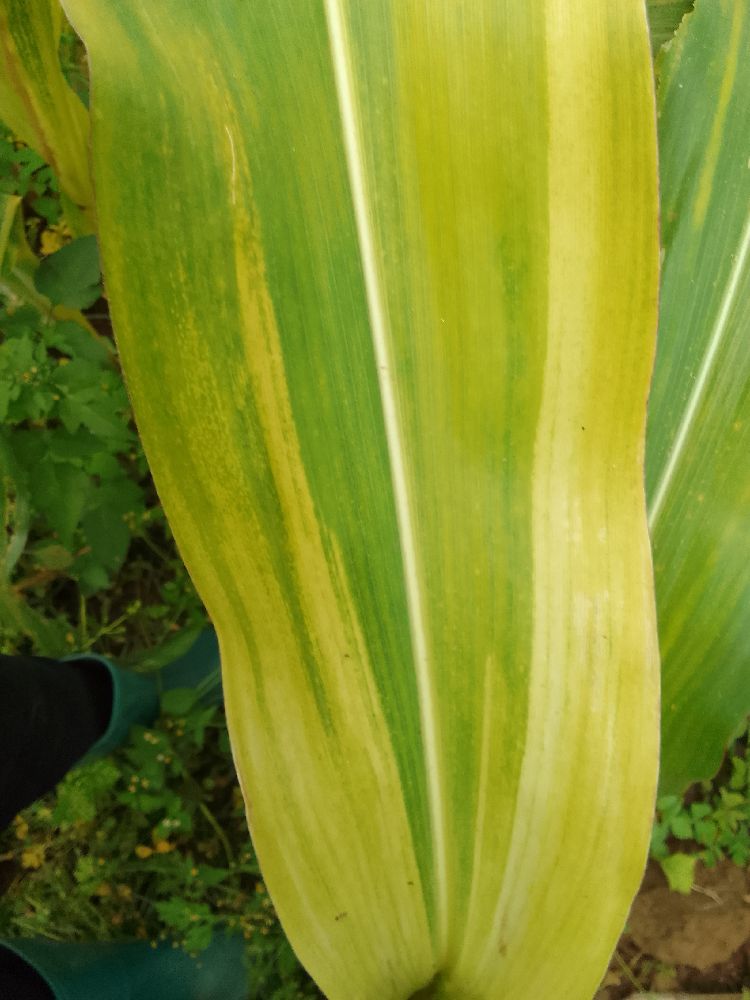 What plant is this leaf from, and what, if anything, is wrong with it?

maize, maize lethal necrosis
